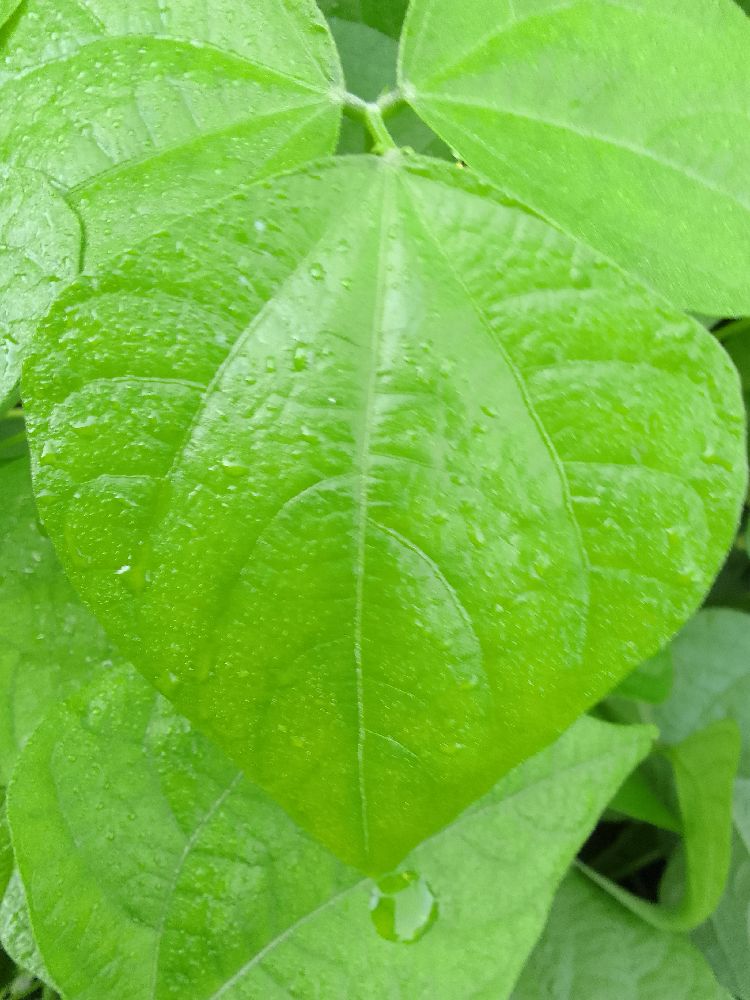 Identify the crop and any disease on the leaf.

common bean, healthy
